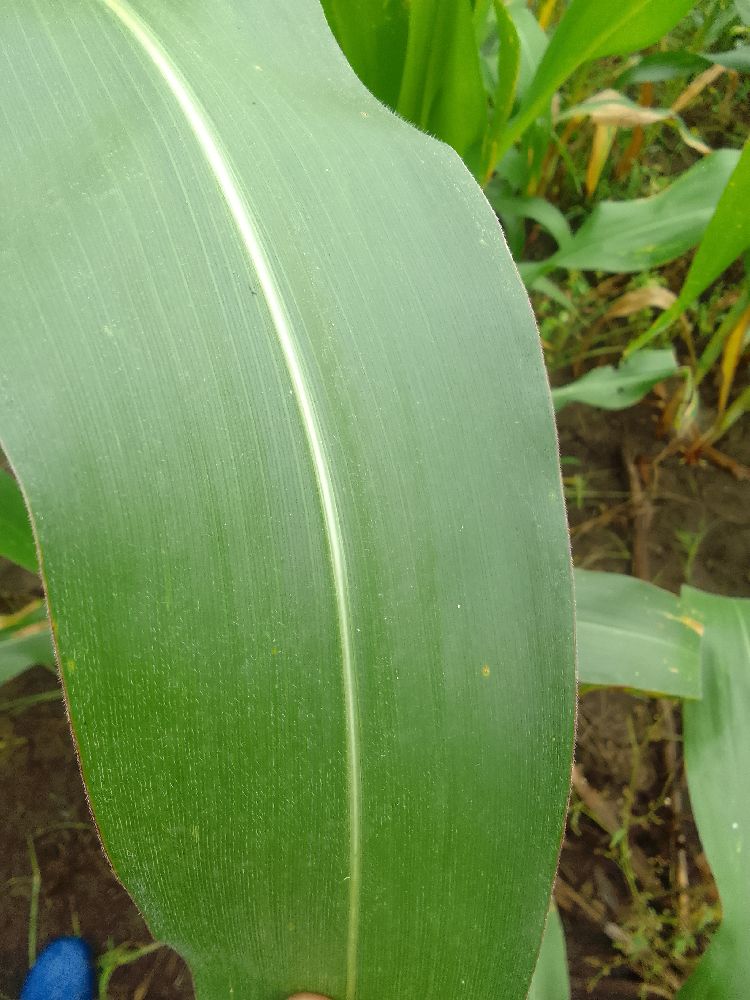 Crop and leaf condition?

maize, healthy
